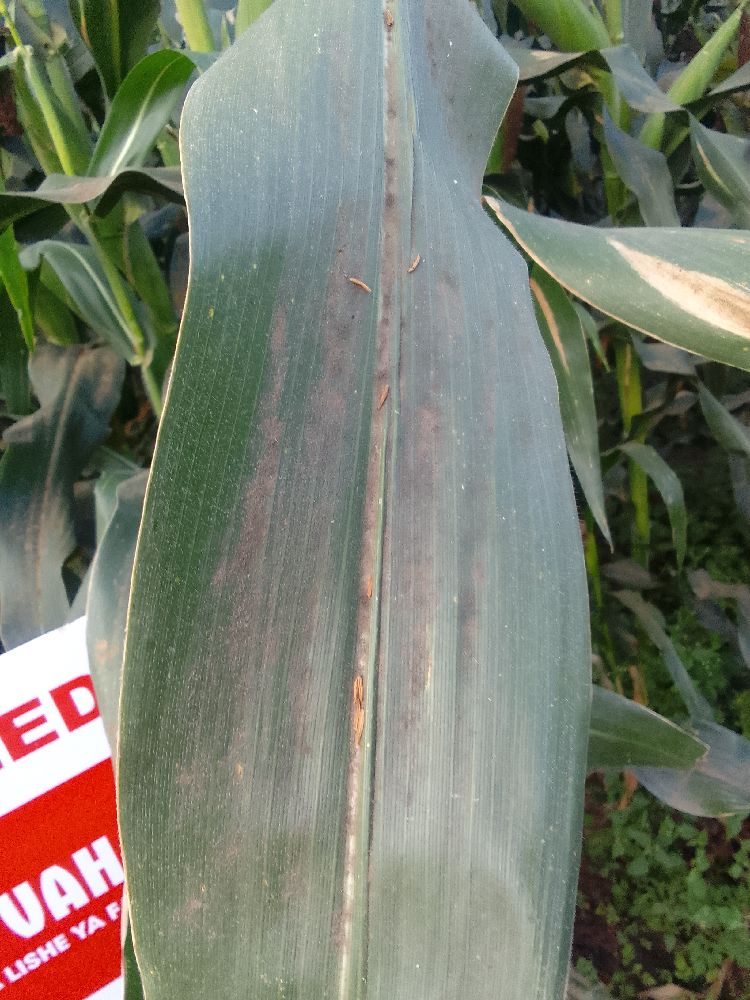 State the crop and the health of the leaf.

maize, healthy
